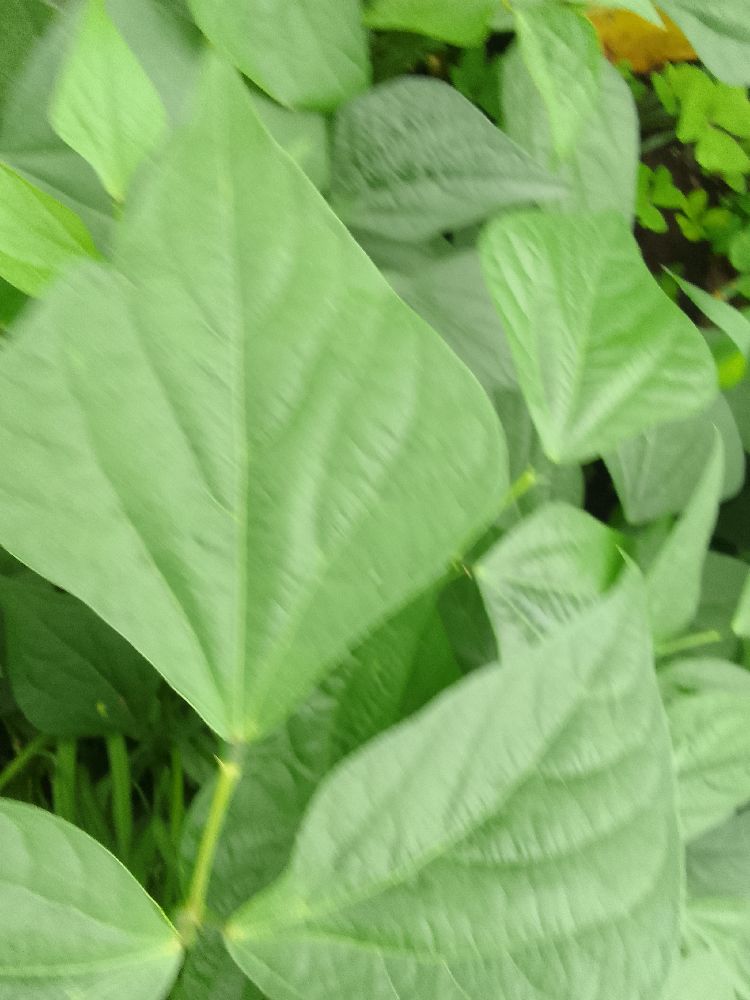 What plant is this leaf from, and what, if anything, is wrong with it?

common bean, healthy
